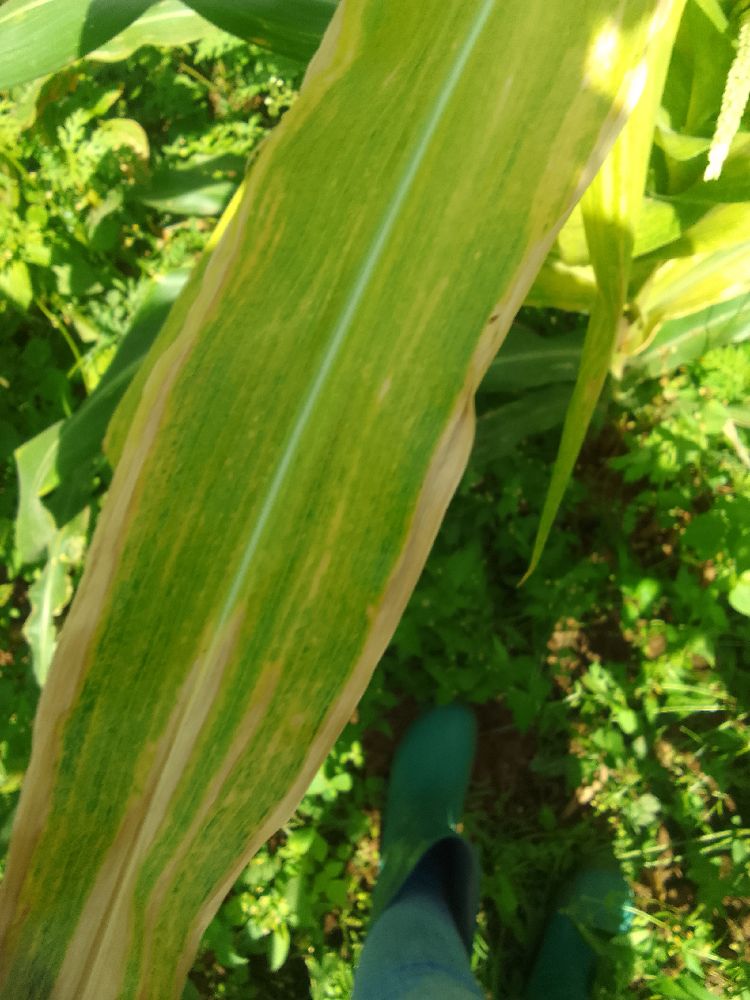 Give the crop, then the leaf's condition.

maize, maize lethal necrosis
